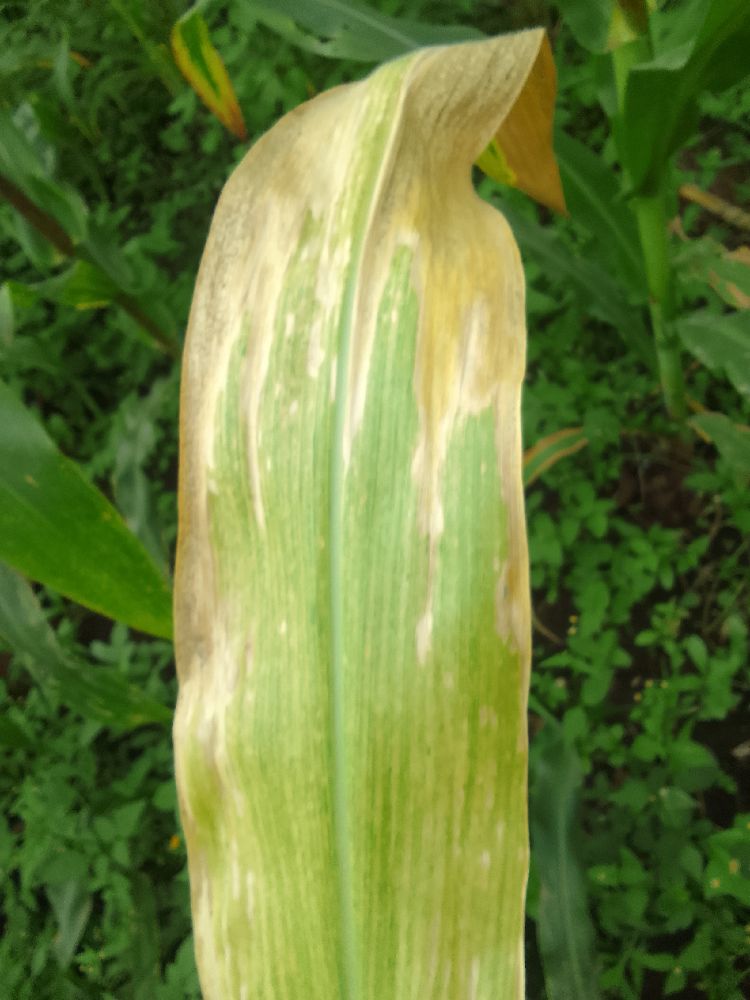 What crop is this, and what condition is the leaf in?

maize, maize lethal necrosis
